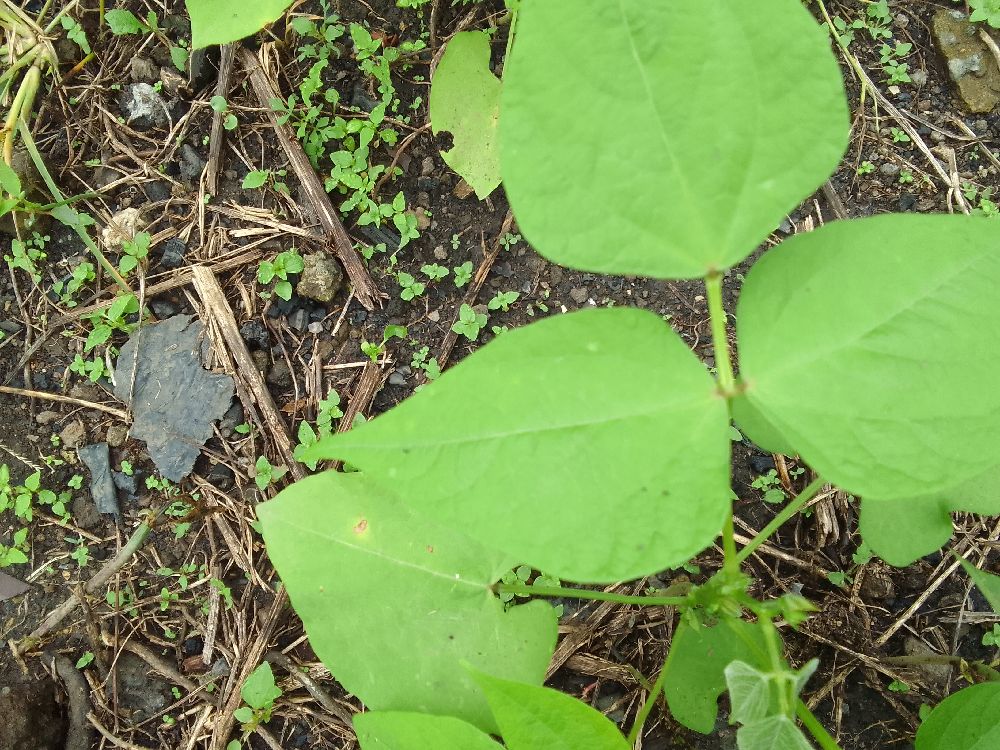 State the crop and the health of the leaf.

common bean, healthy
